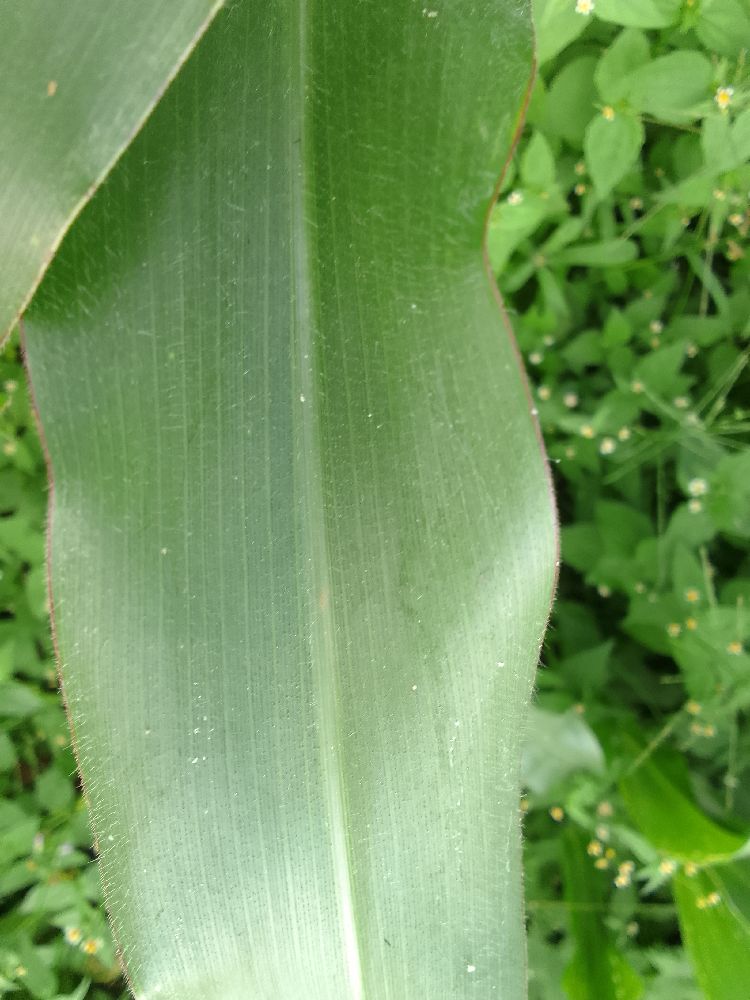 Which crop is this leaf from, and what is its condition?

maize, healthy
